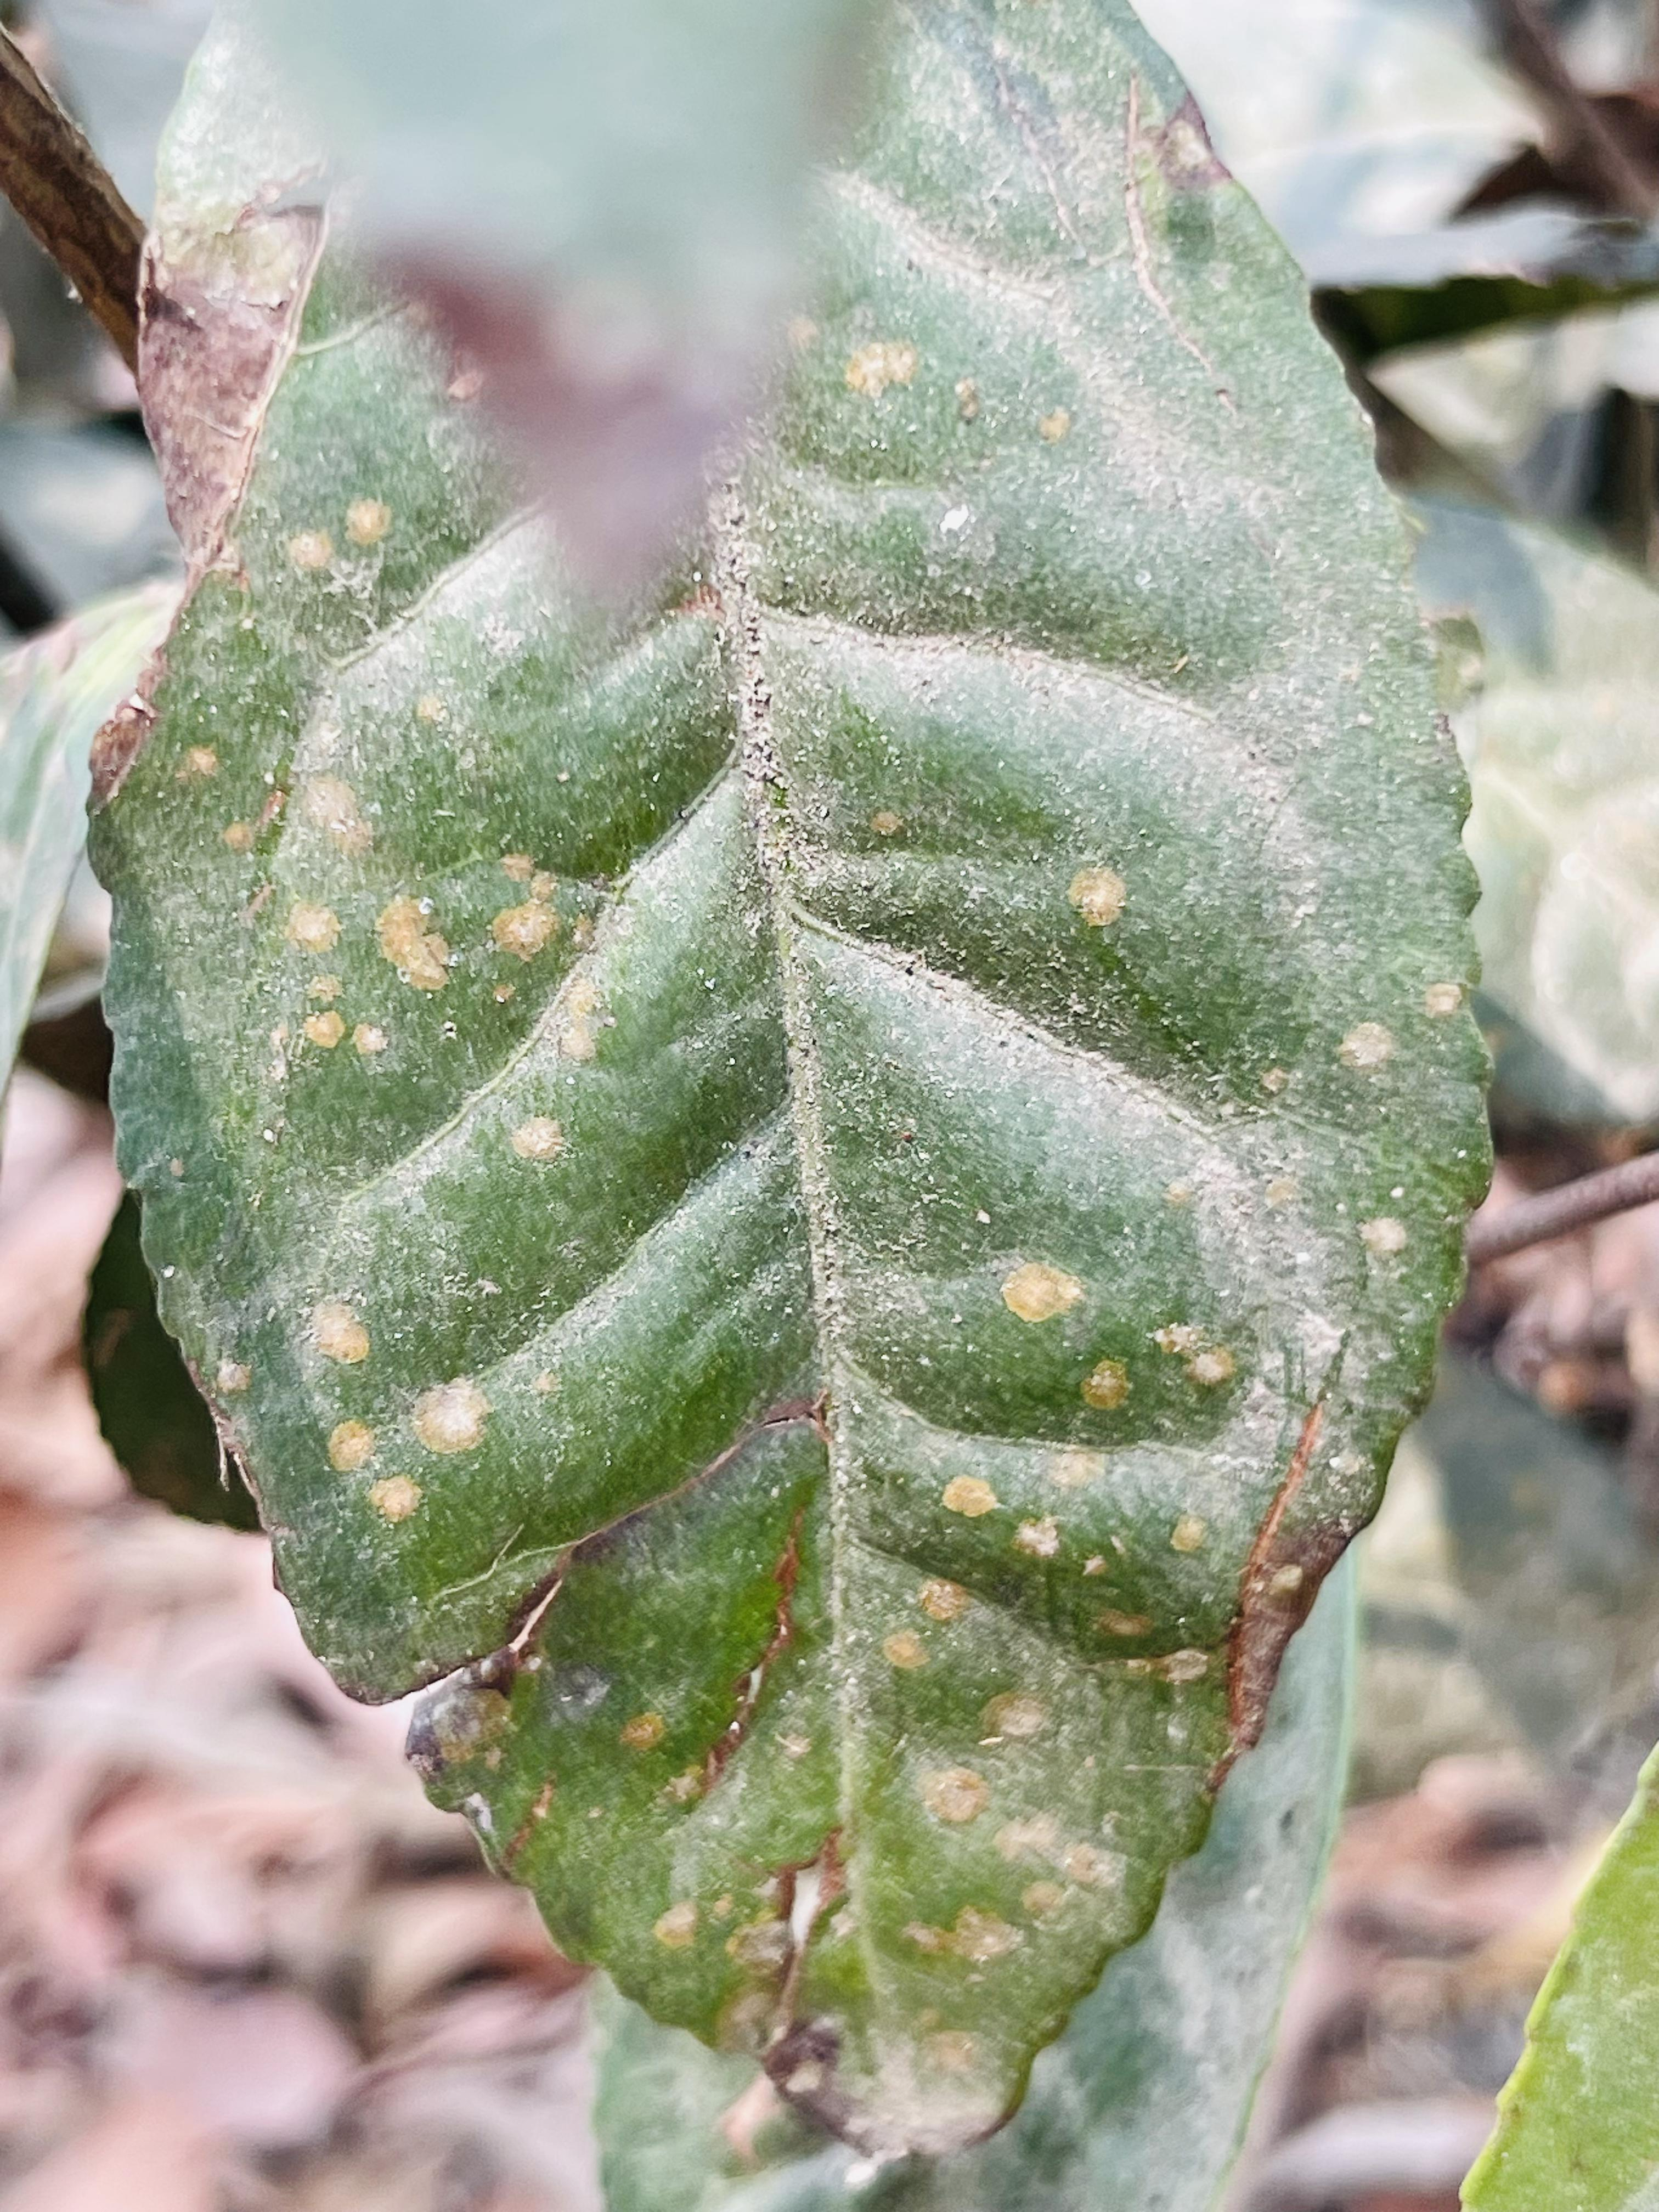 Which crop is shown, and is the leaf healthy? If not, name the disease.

tea, red rust
